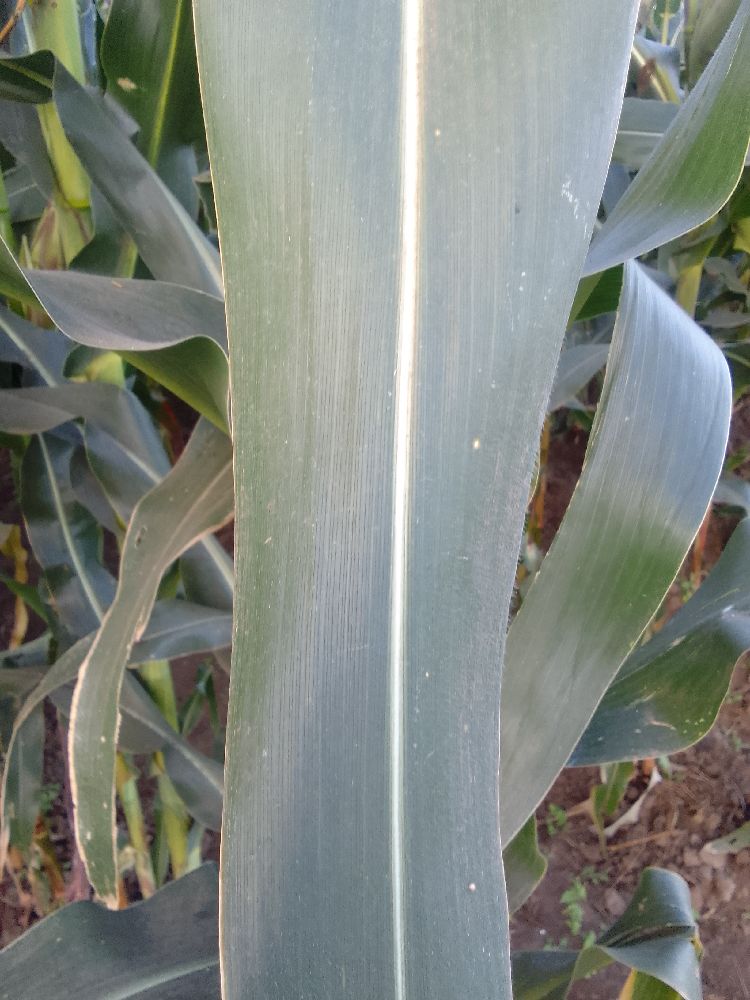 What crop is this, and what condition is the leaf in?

maize, healthy
